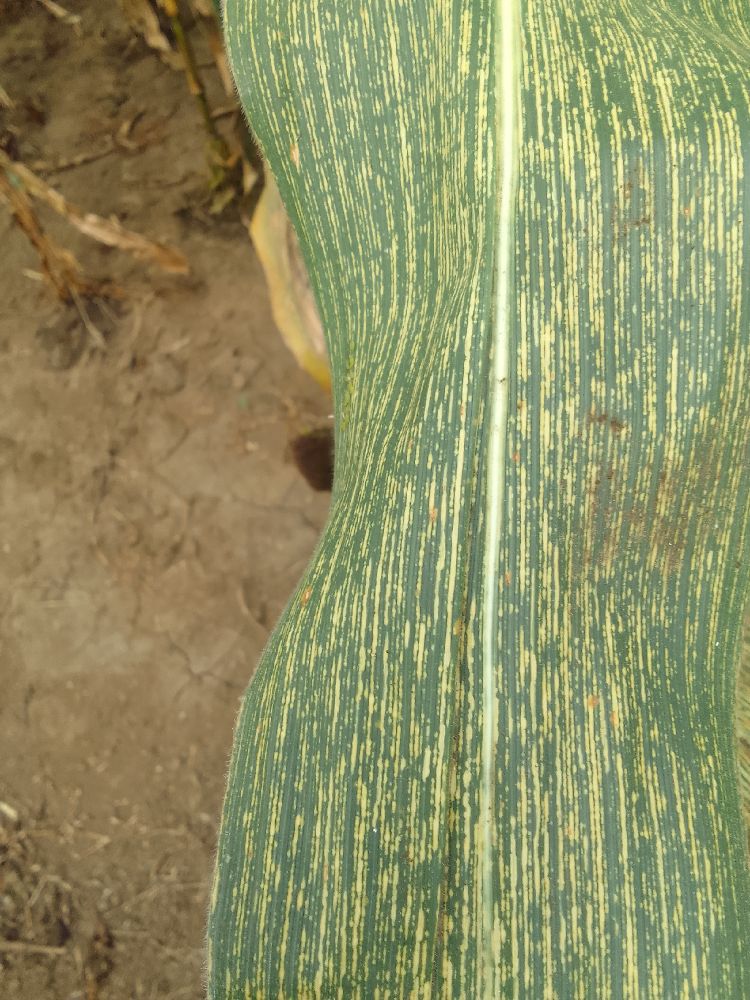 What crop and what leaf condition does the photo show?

maize, maize streak virus
